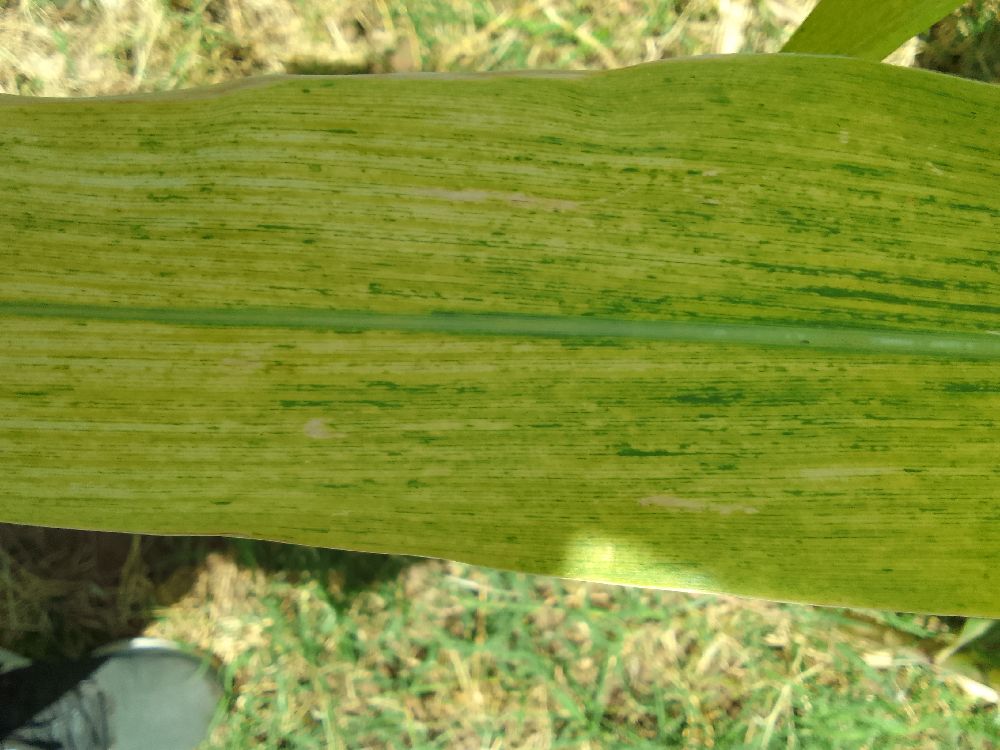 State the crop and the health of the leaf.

maize, maize lethal necrosis
